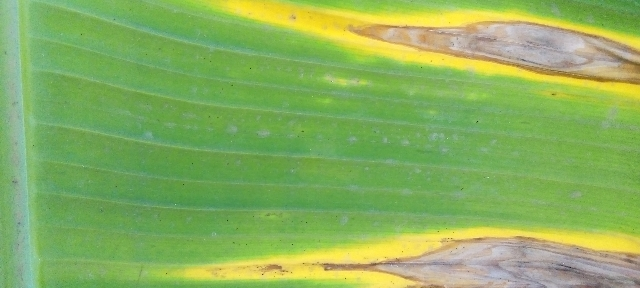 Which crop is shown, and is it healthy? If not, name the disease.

banana, fusarium wilt race 1
